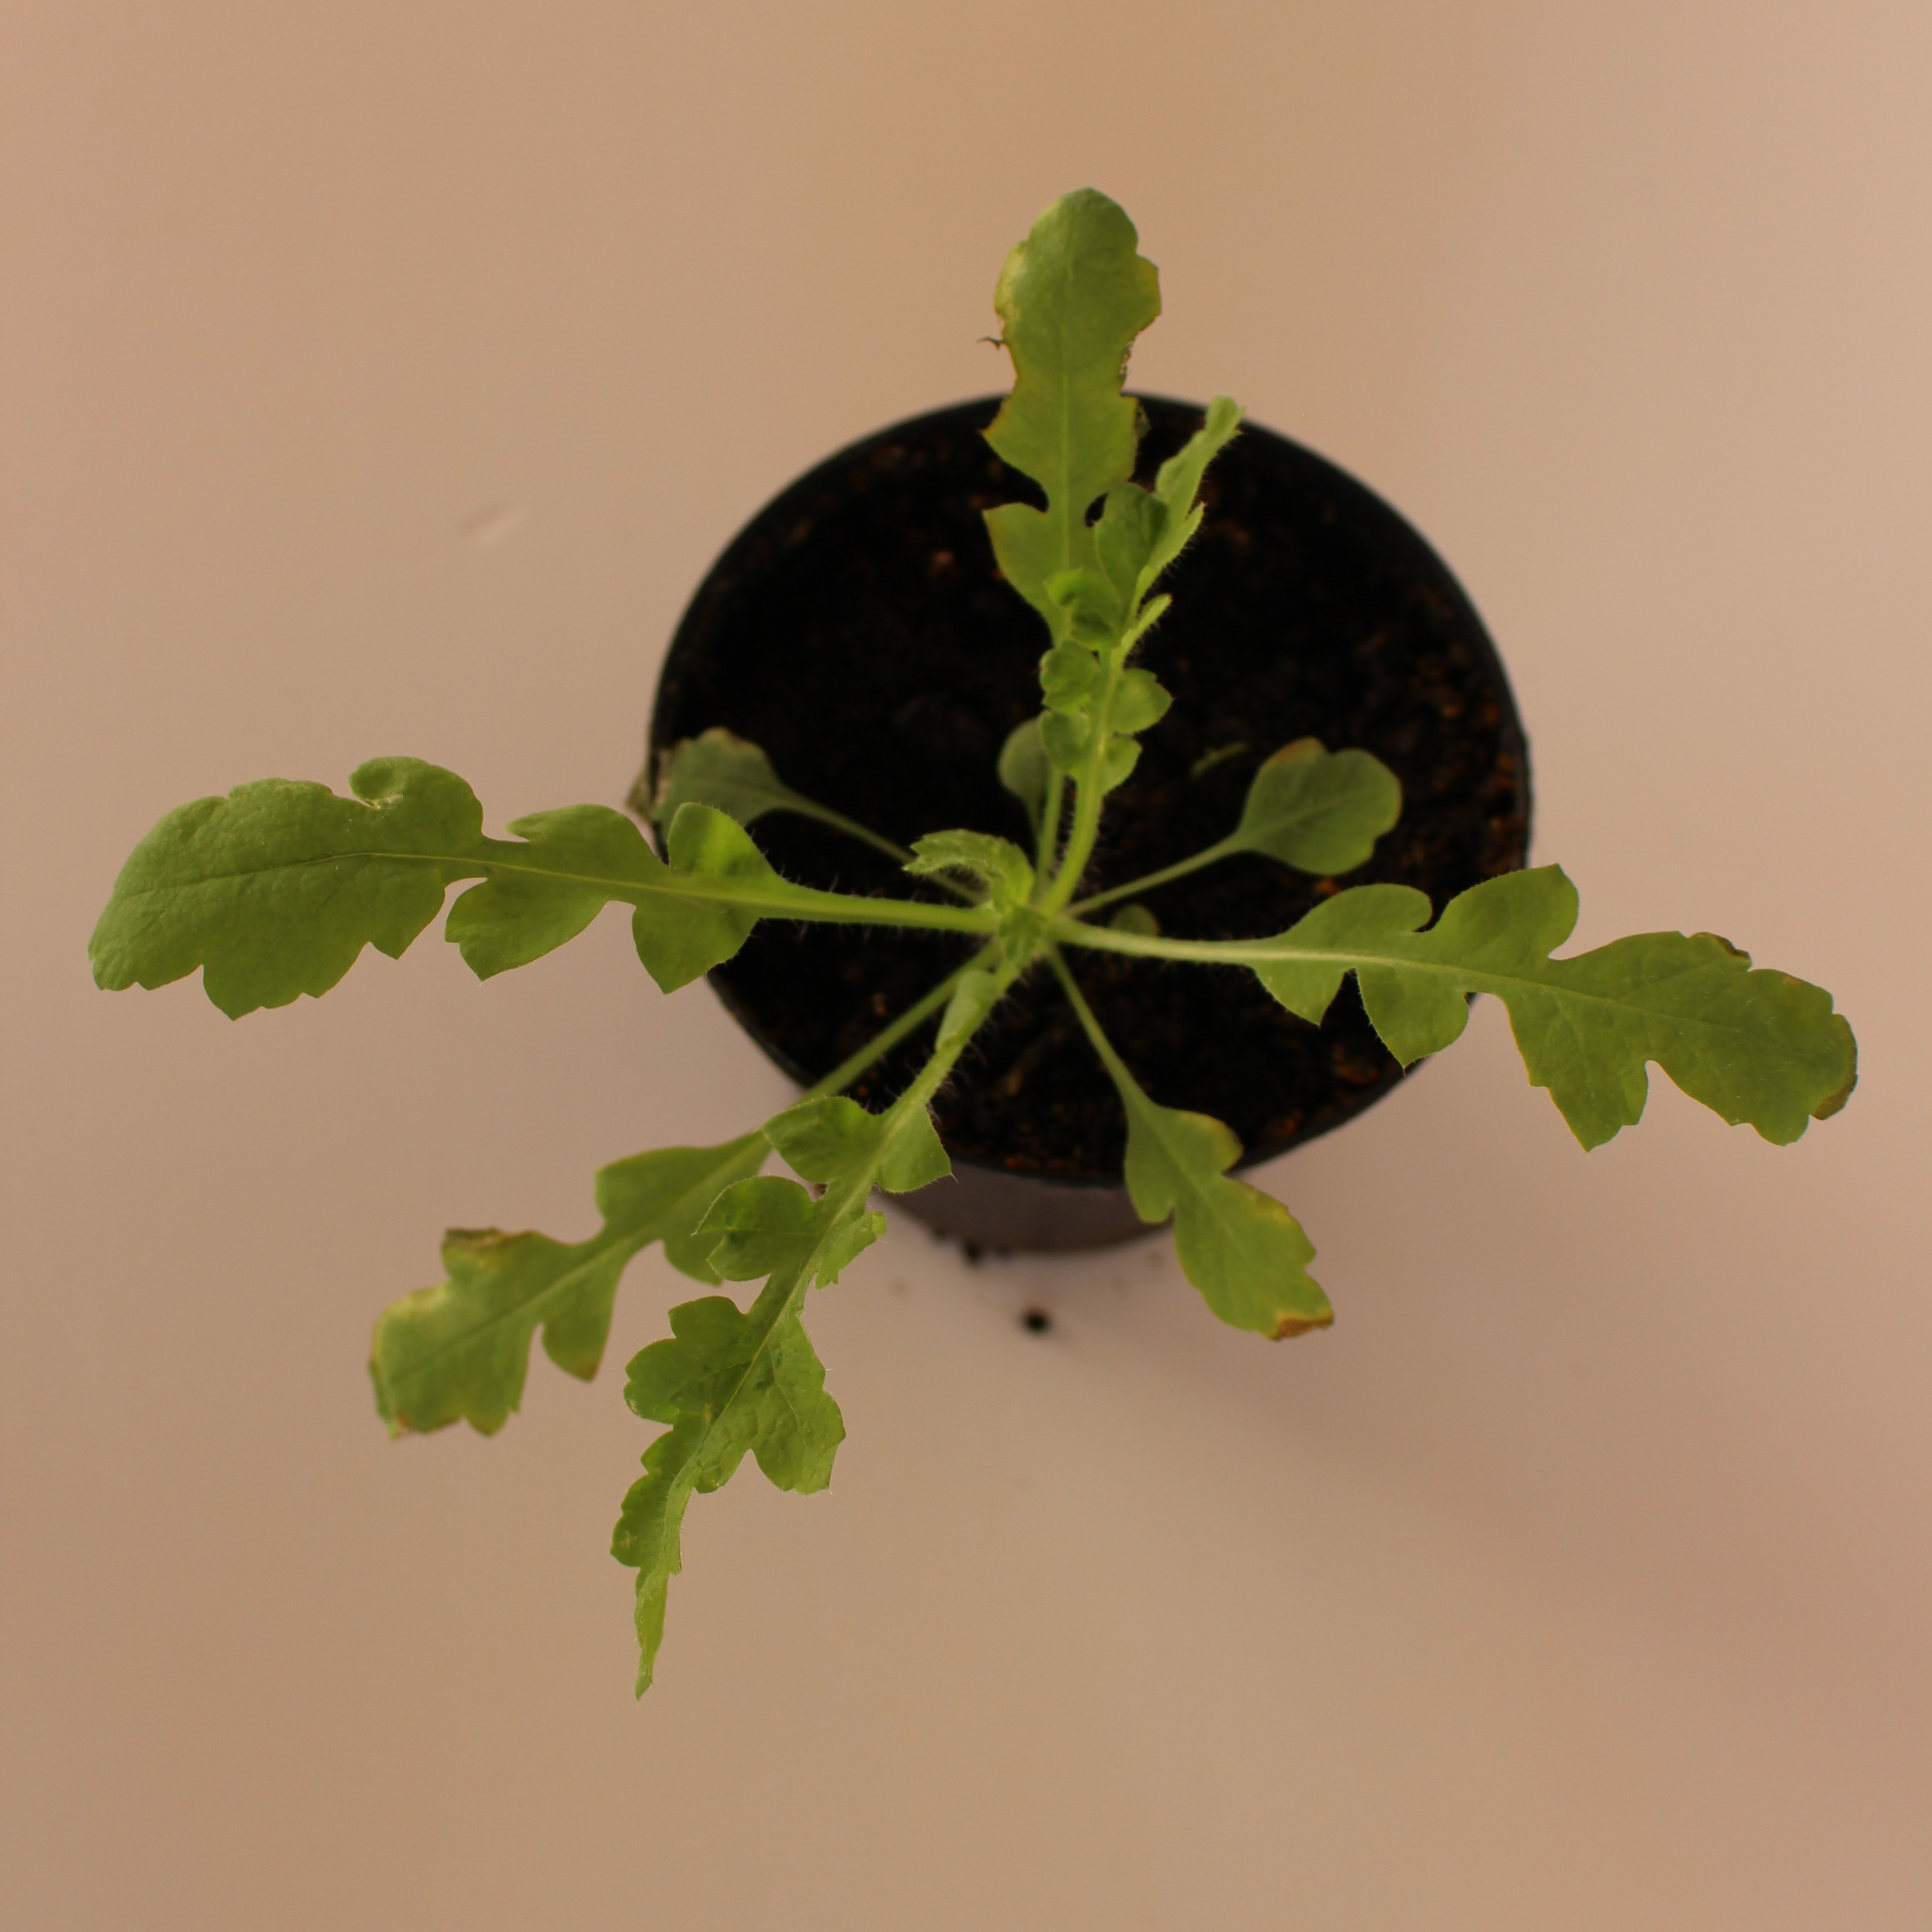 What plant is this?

Papaver rhoeas
